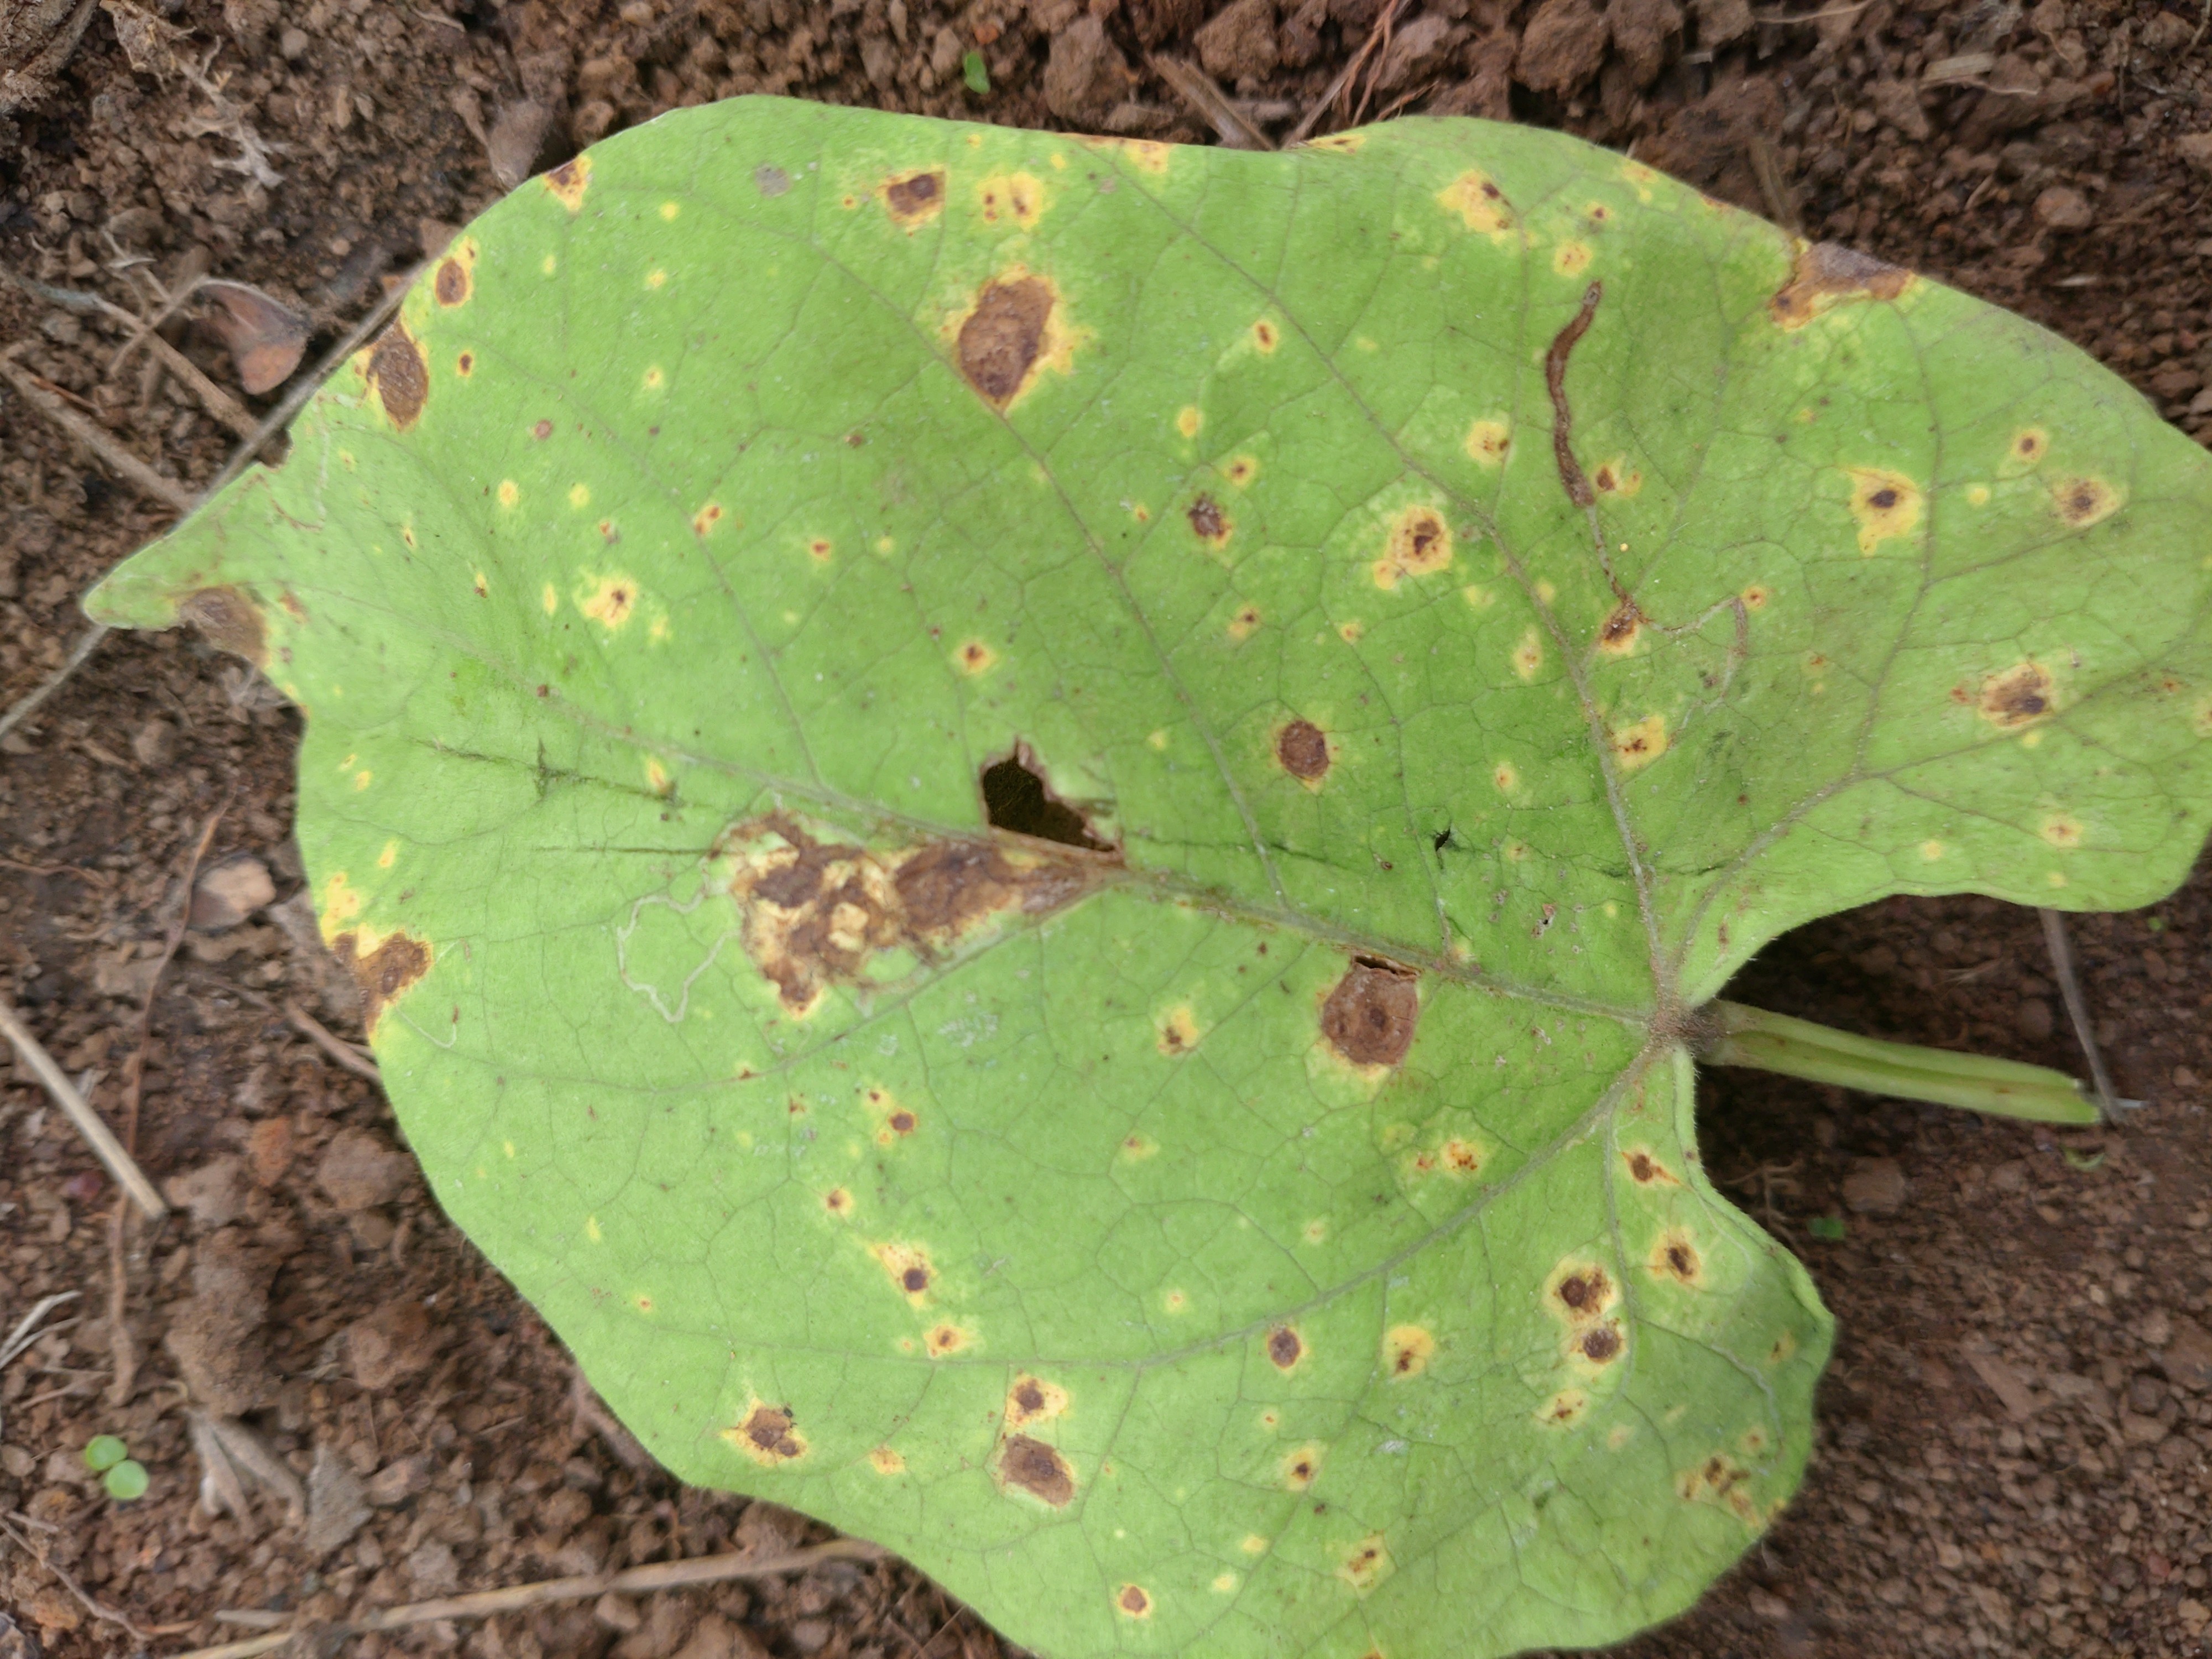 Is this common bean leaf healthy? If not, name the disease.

rust
